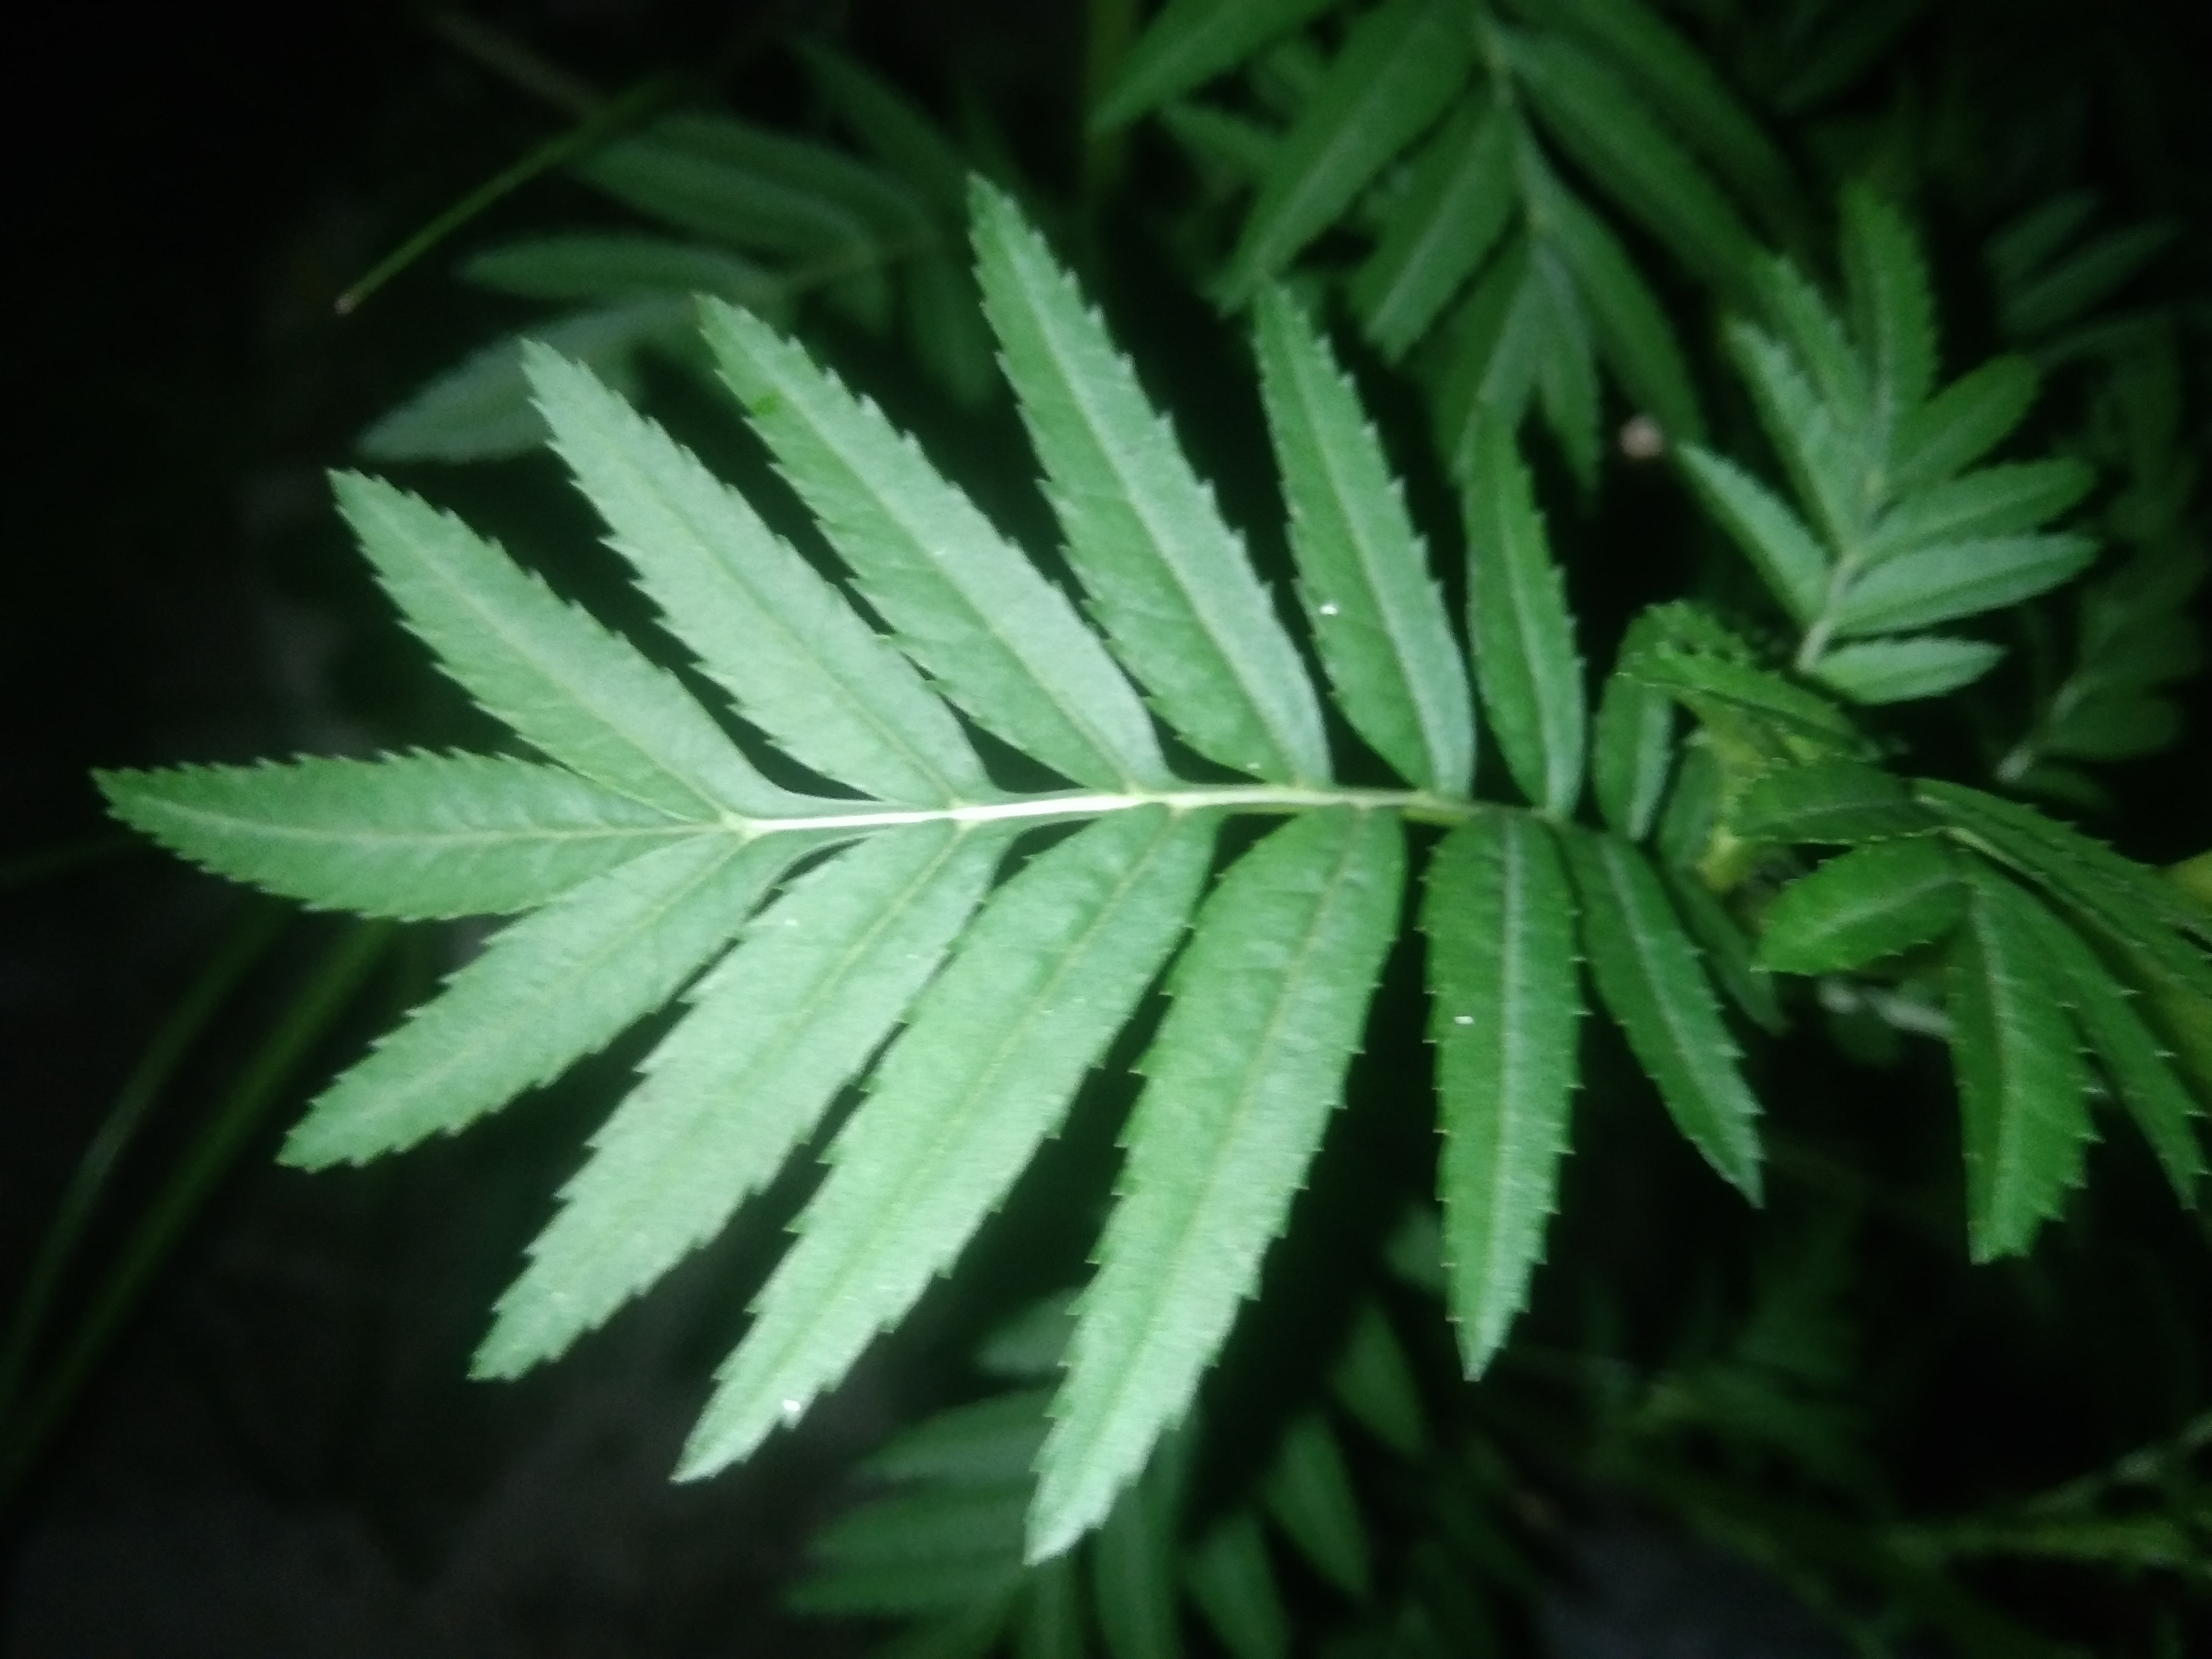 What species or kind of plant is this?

marigold
